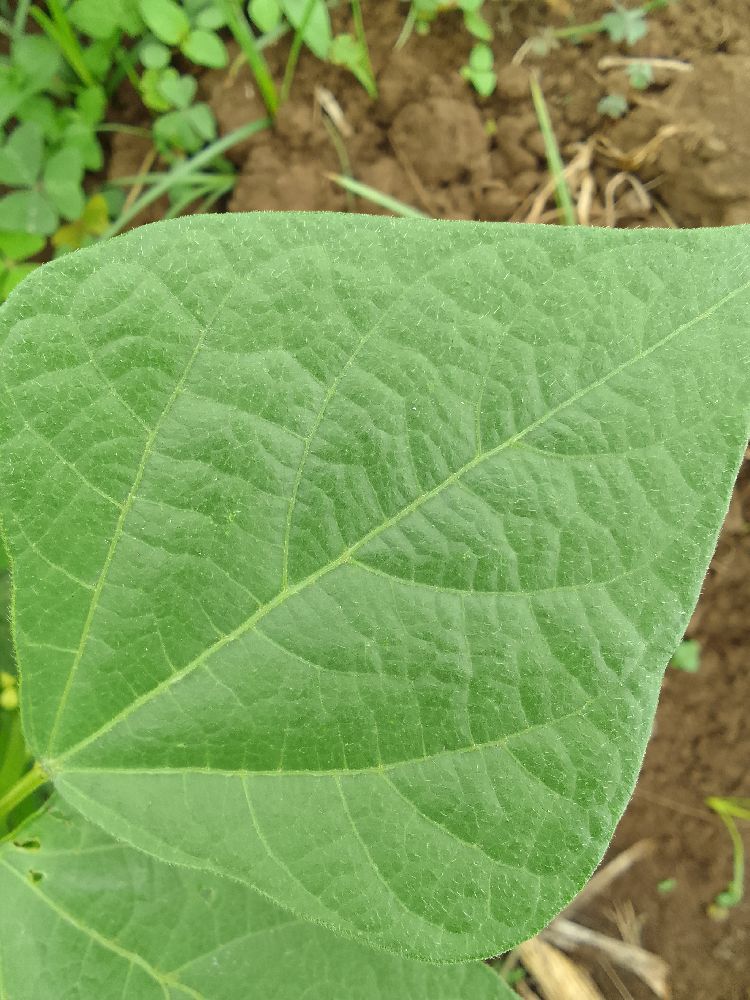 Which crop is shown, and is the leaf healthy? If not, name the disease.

common bean, healthy
